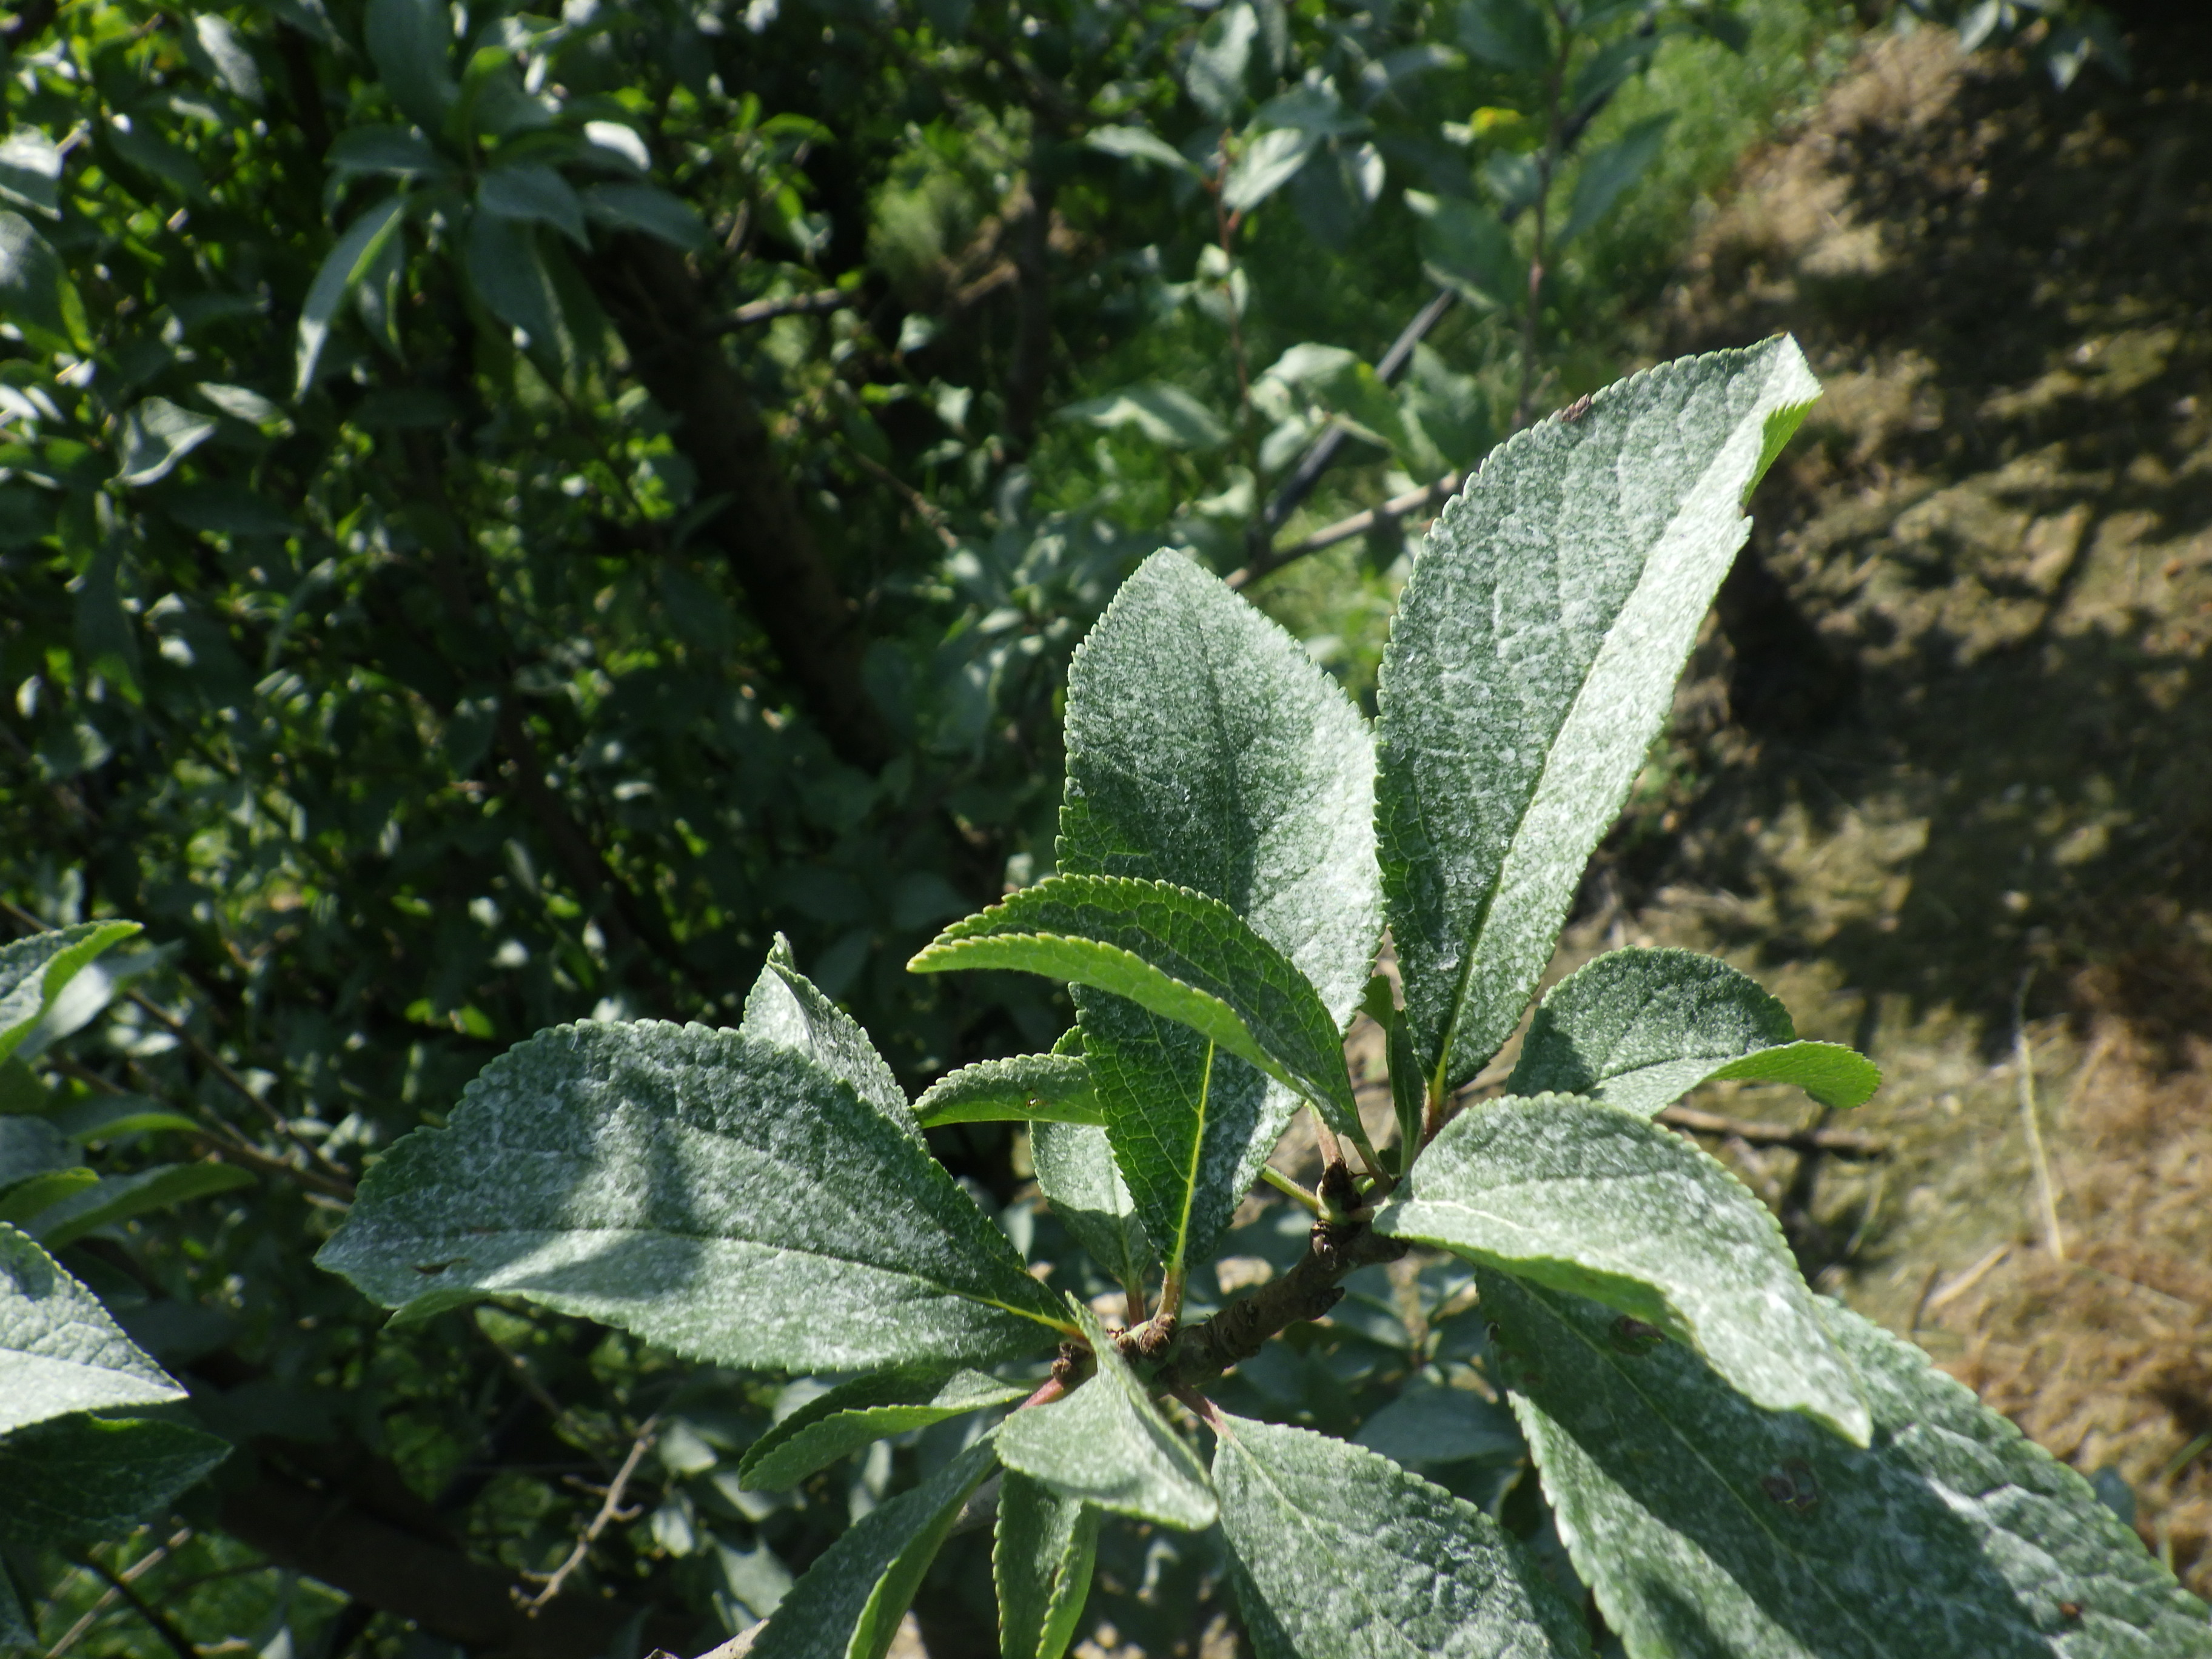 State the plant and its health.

plum, healthy
